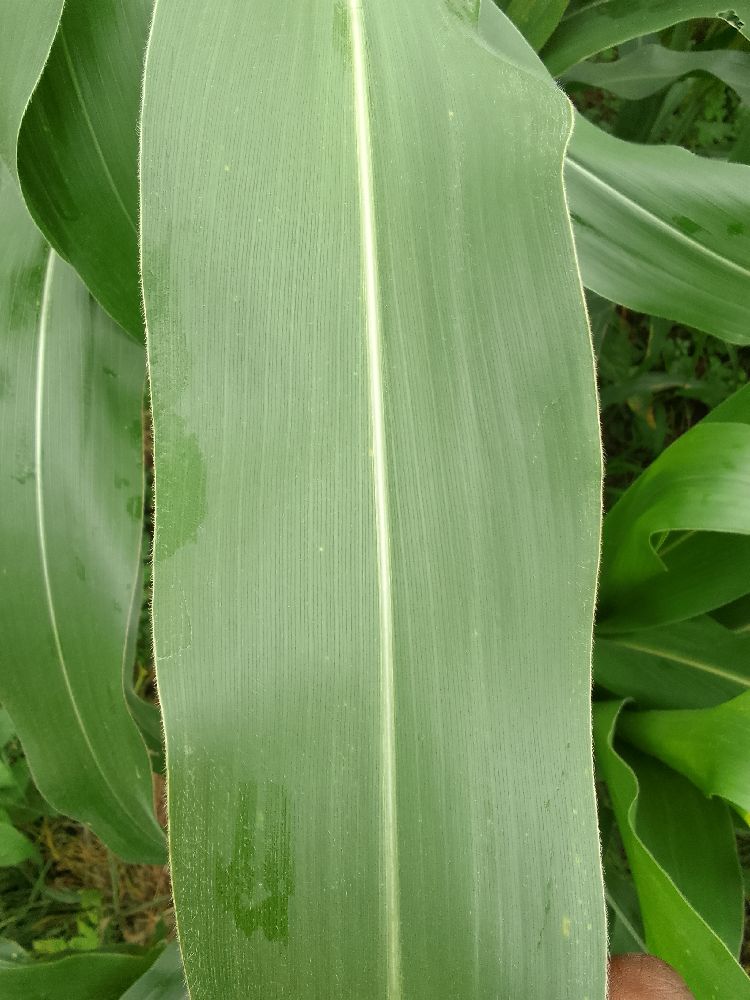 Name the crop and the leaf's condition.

maize, healthy
